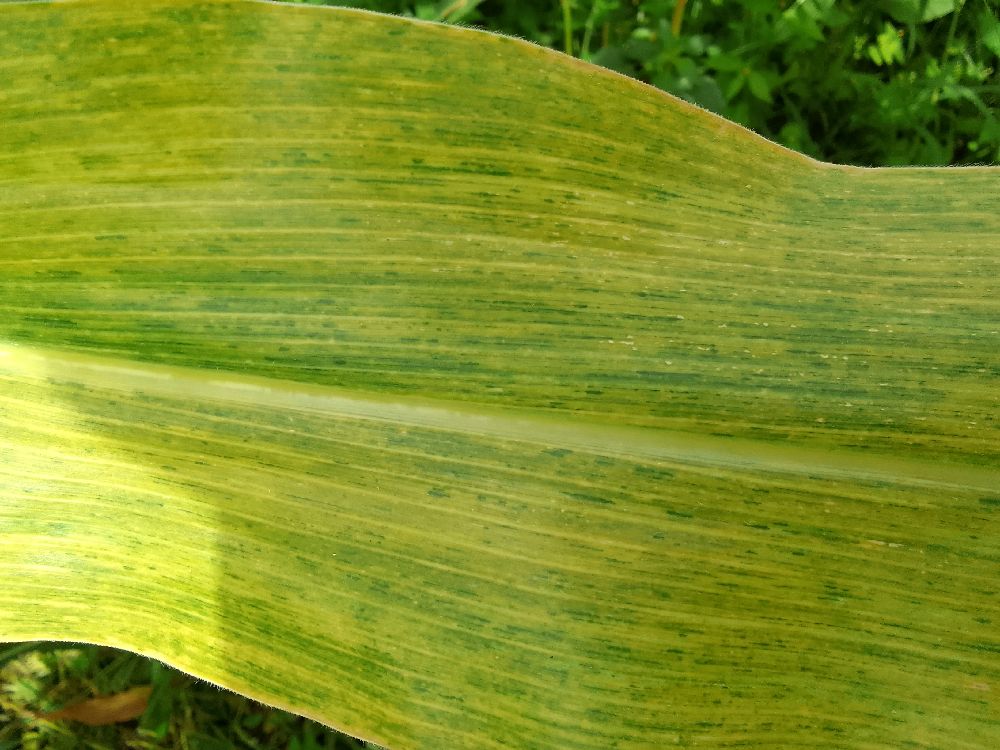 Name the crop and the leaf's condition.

maize, maize lethal necrosis
